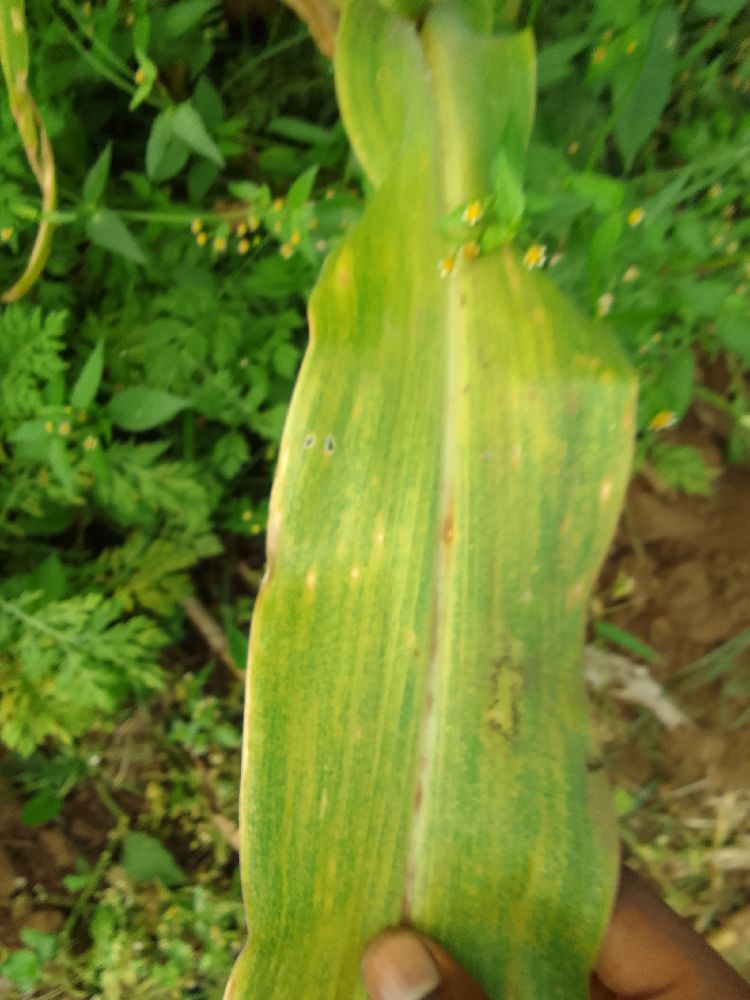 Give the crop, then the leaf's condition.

maize, maize lethal necrosis
